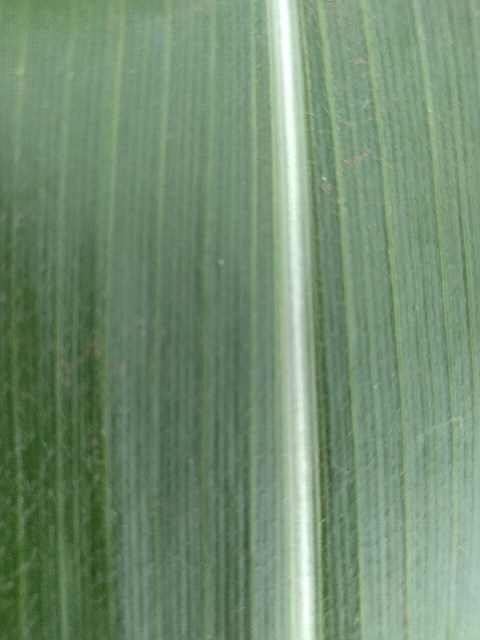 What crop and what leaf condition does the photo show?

maize, healthy
